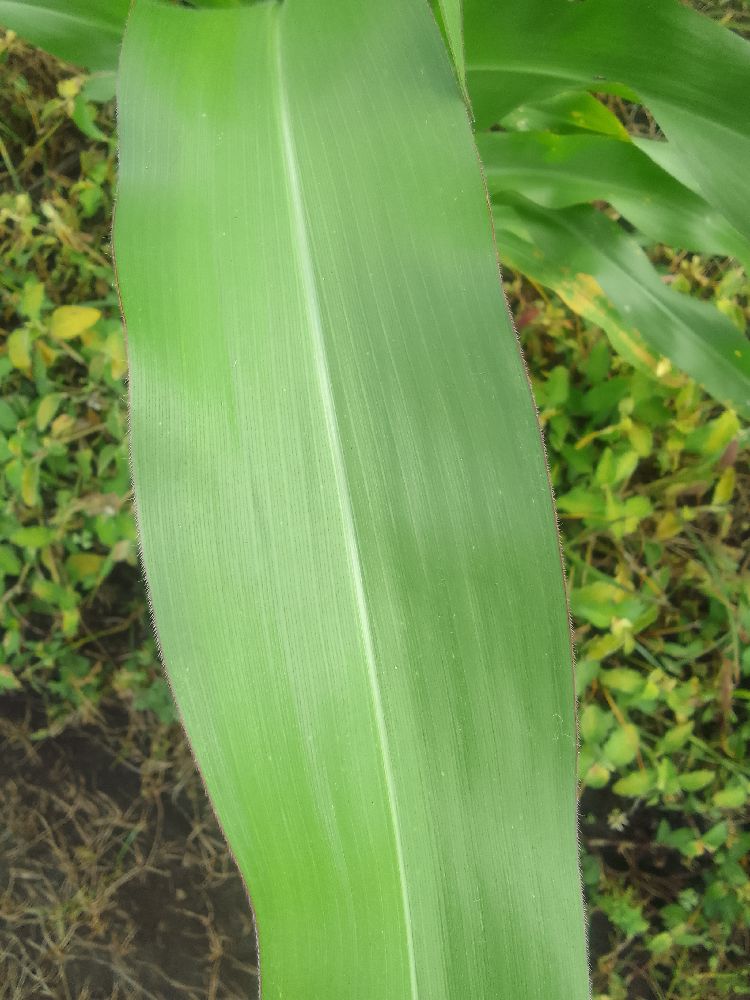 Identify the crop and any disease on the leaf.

maize, healthy
